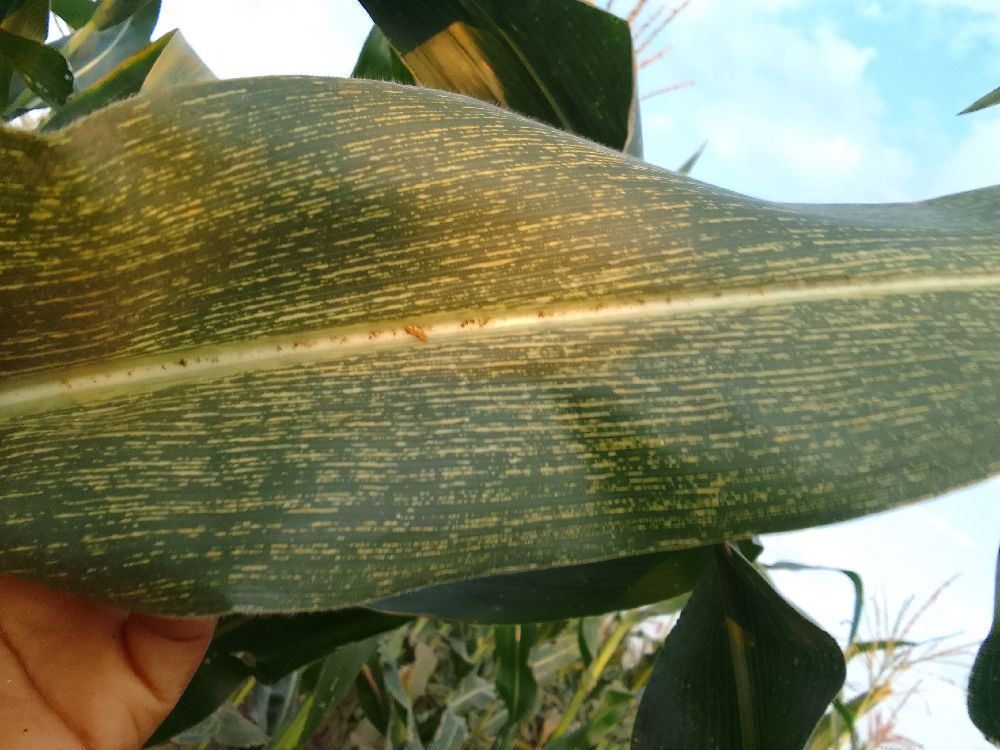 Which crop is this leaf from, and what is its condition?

maize, maize streak virus
